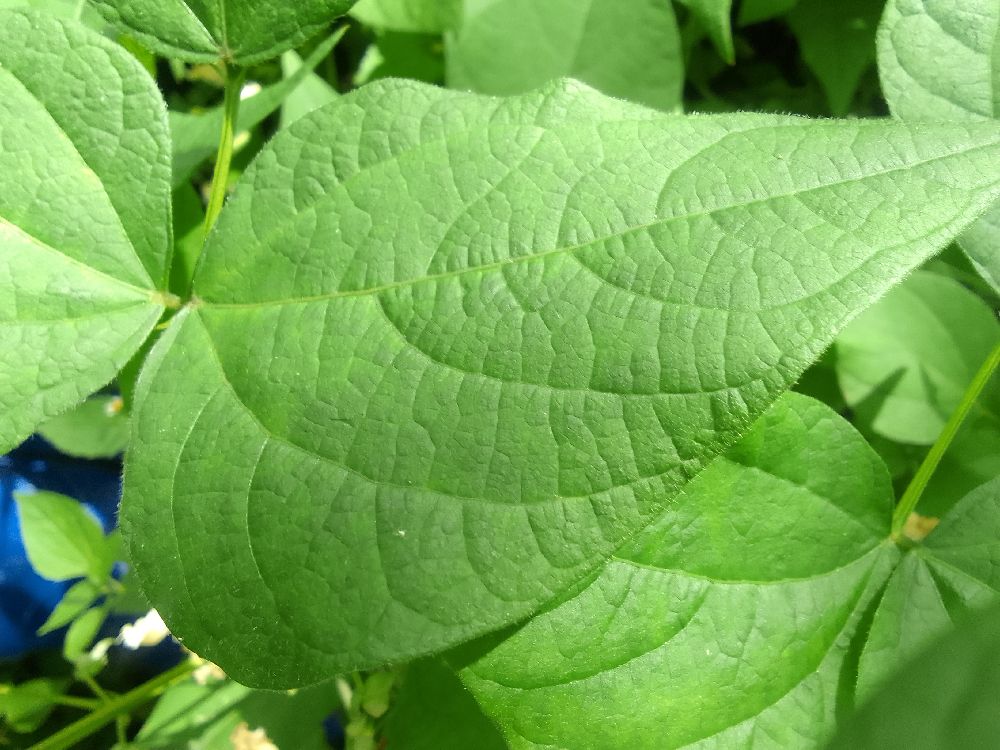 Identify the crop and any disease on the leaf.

common bean, healthy
